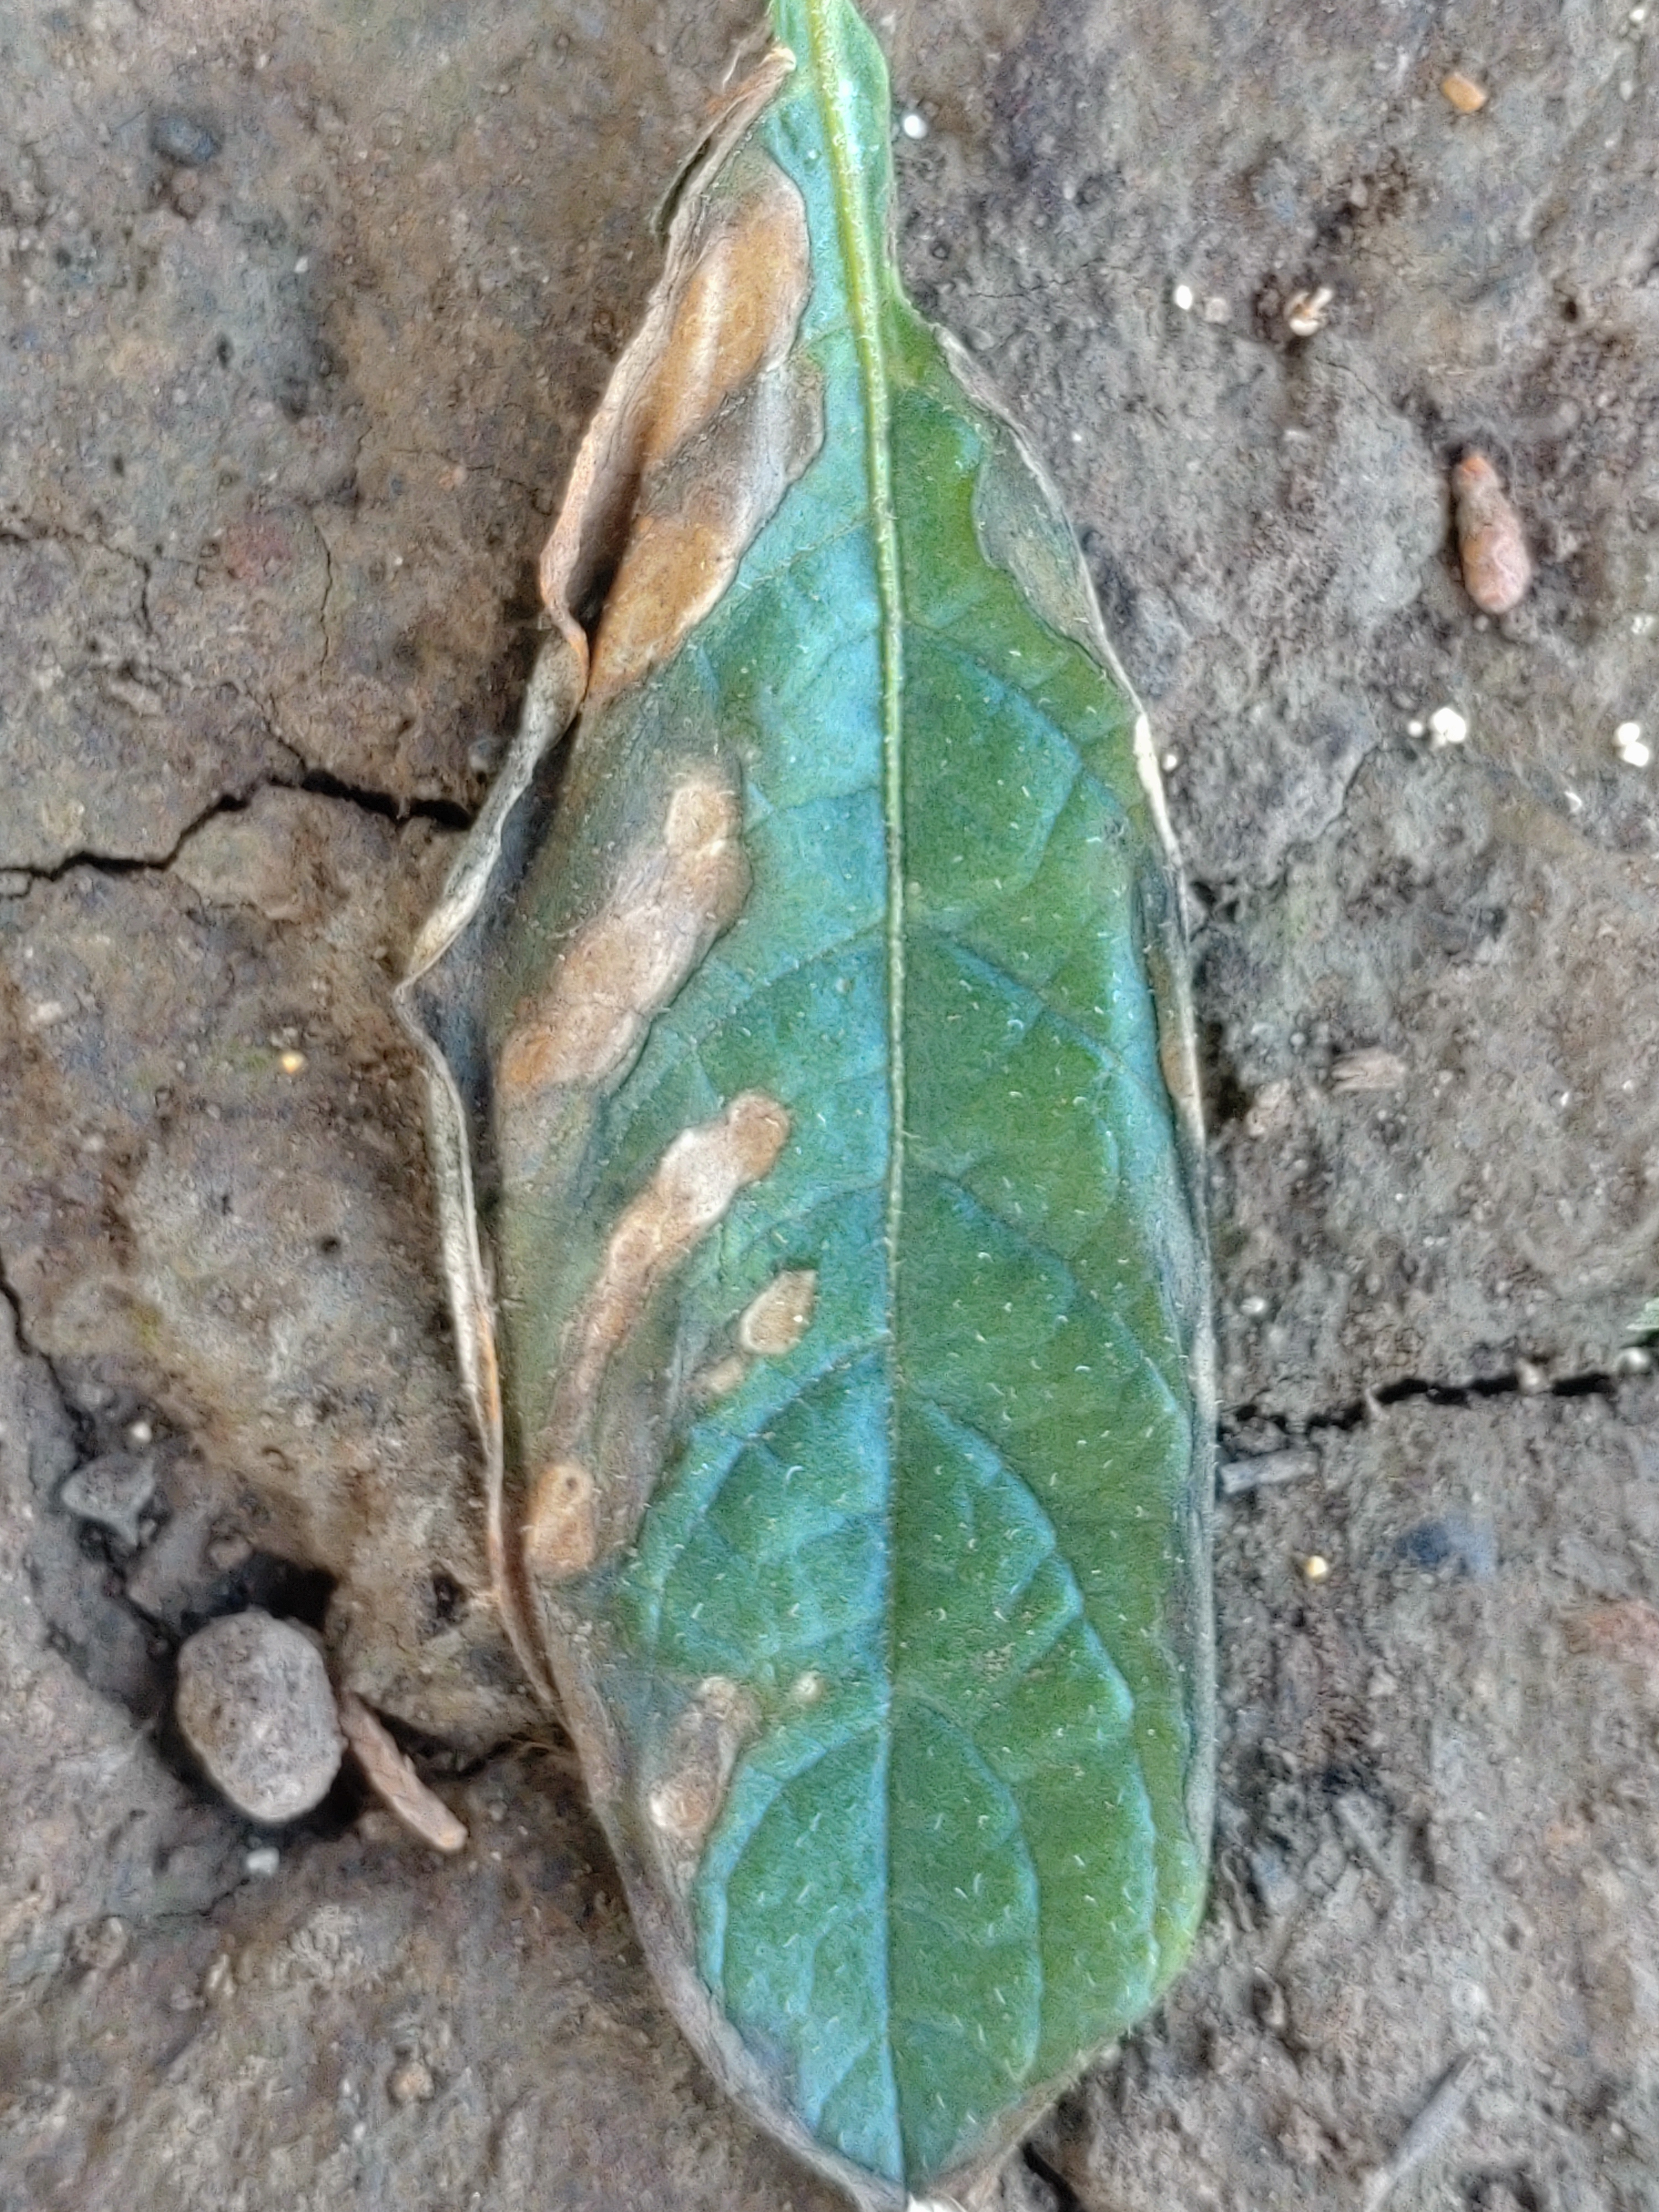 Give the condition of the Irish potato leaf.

early blight
